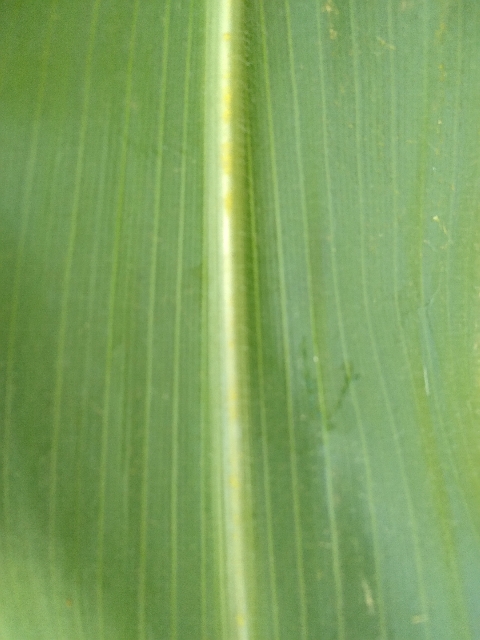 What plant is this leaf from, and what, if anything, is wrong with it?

maize, healthy
